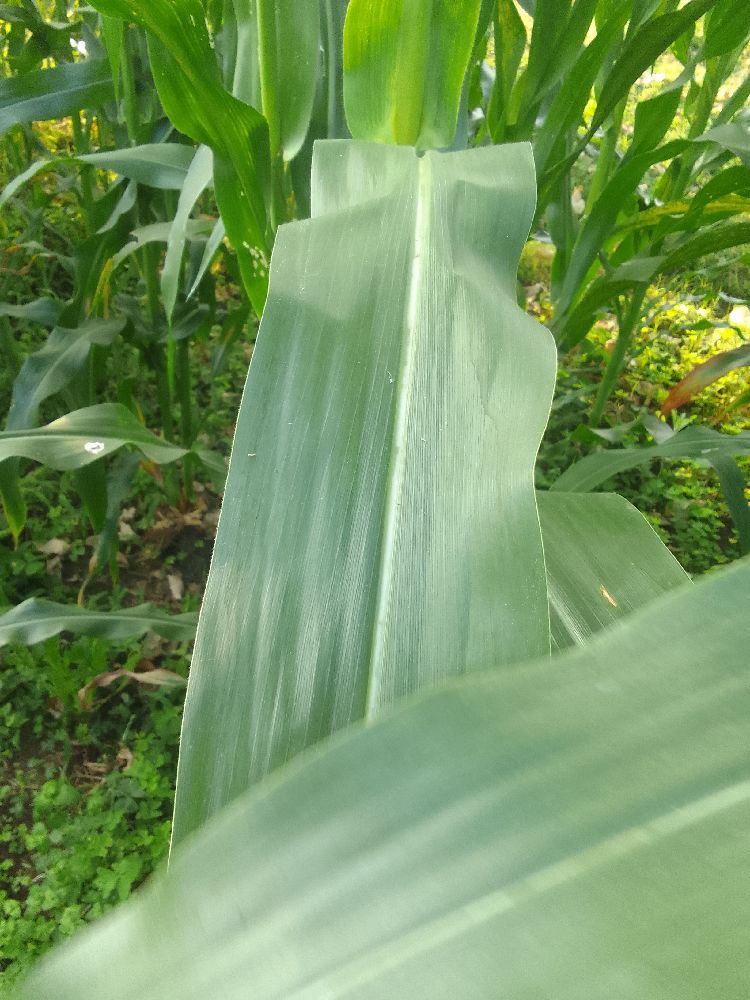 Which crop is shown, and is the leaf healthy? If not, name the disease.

maize, healthy
